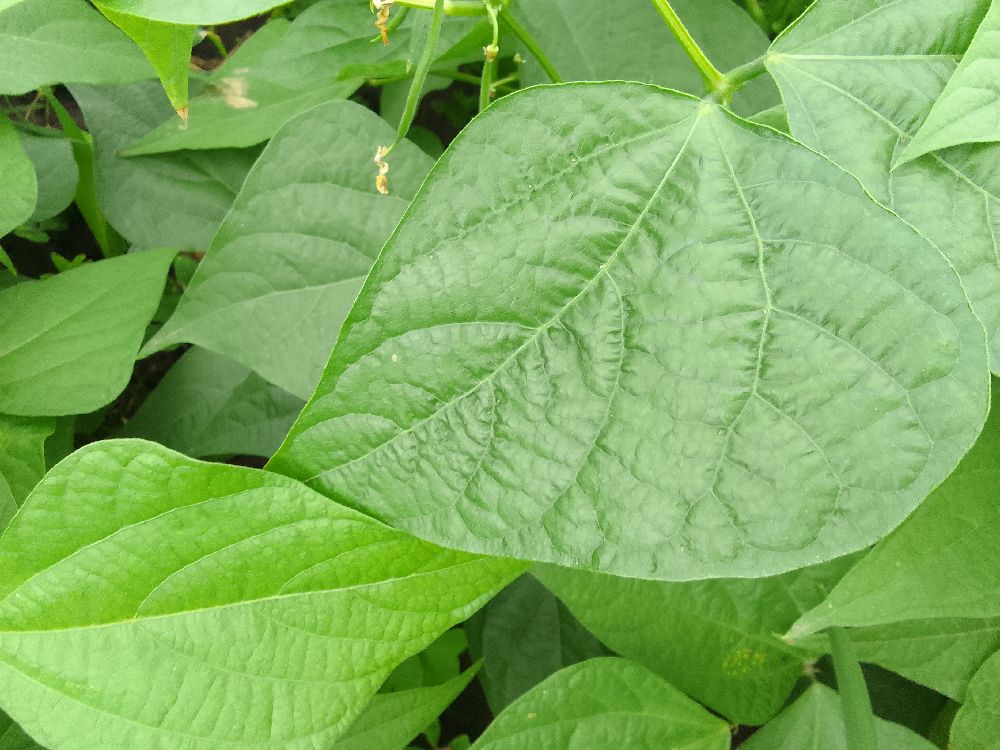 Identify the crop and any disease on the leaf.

common bean, healthy
